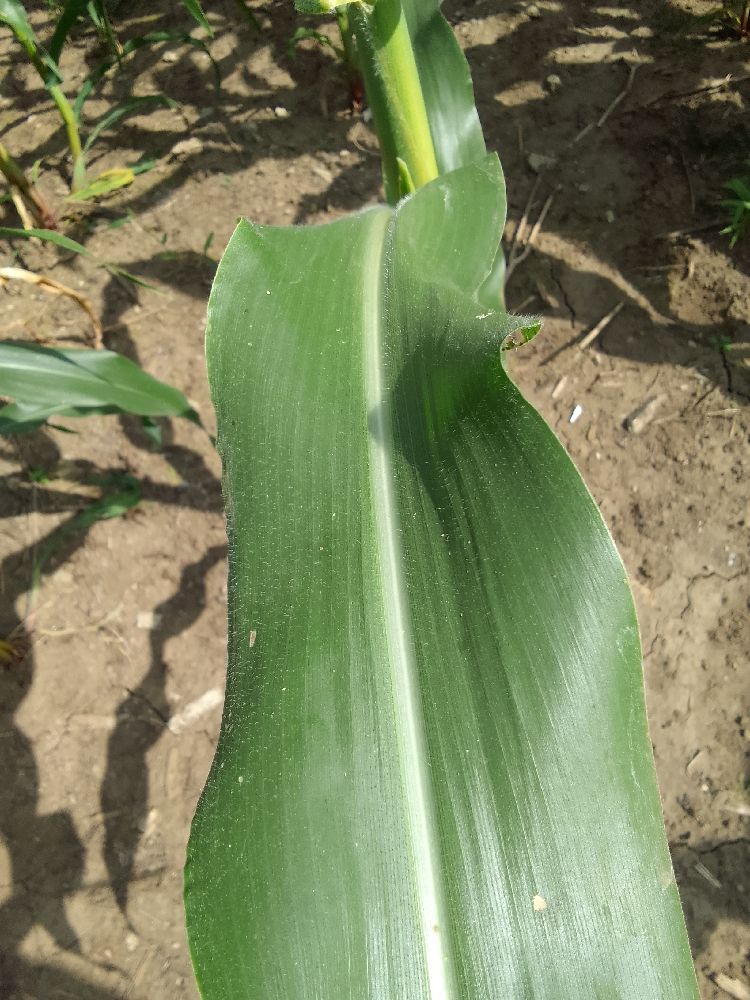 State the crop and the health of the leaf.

maize, healthy
